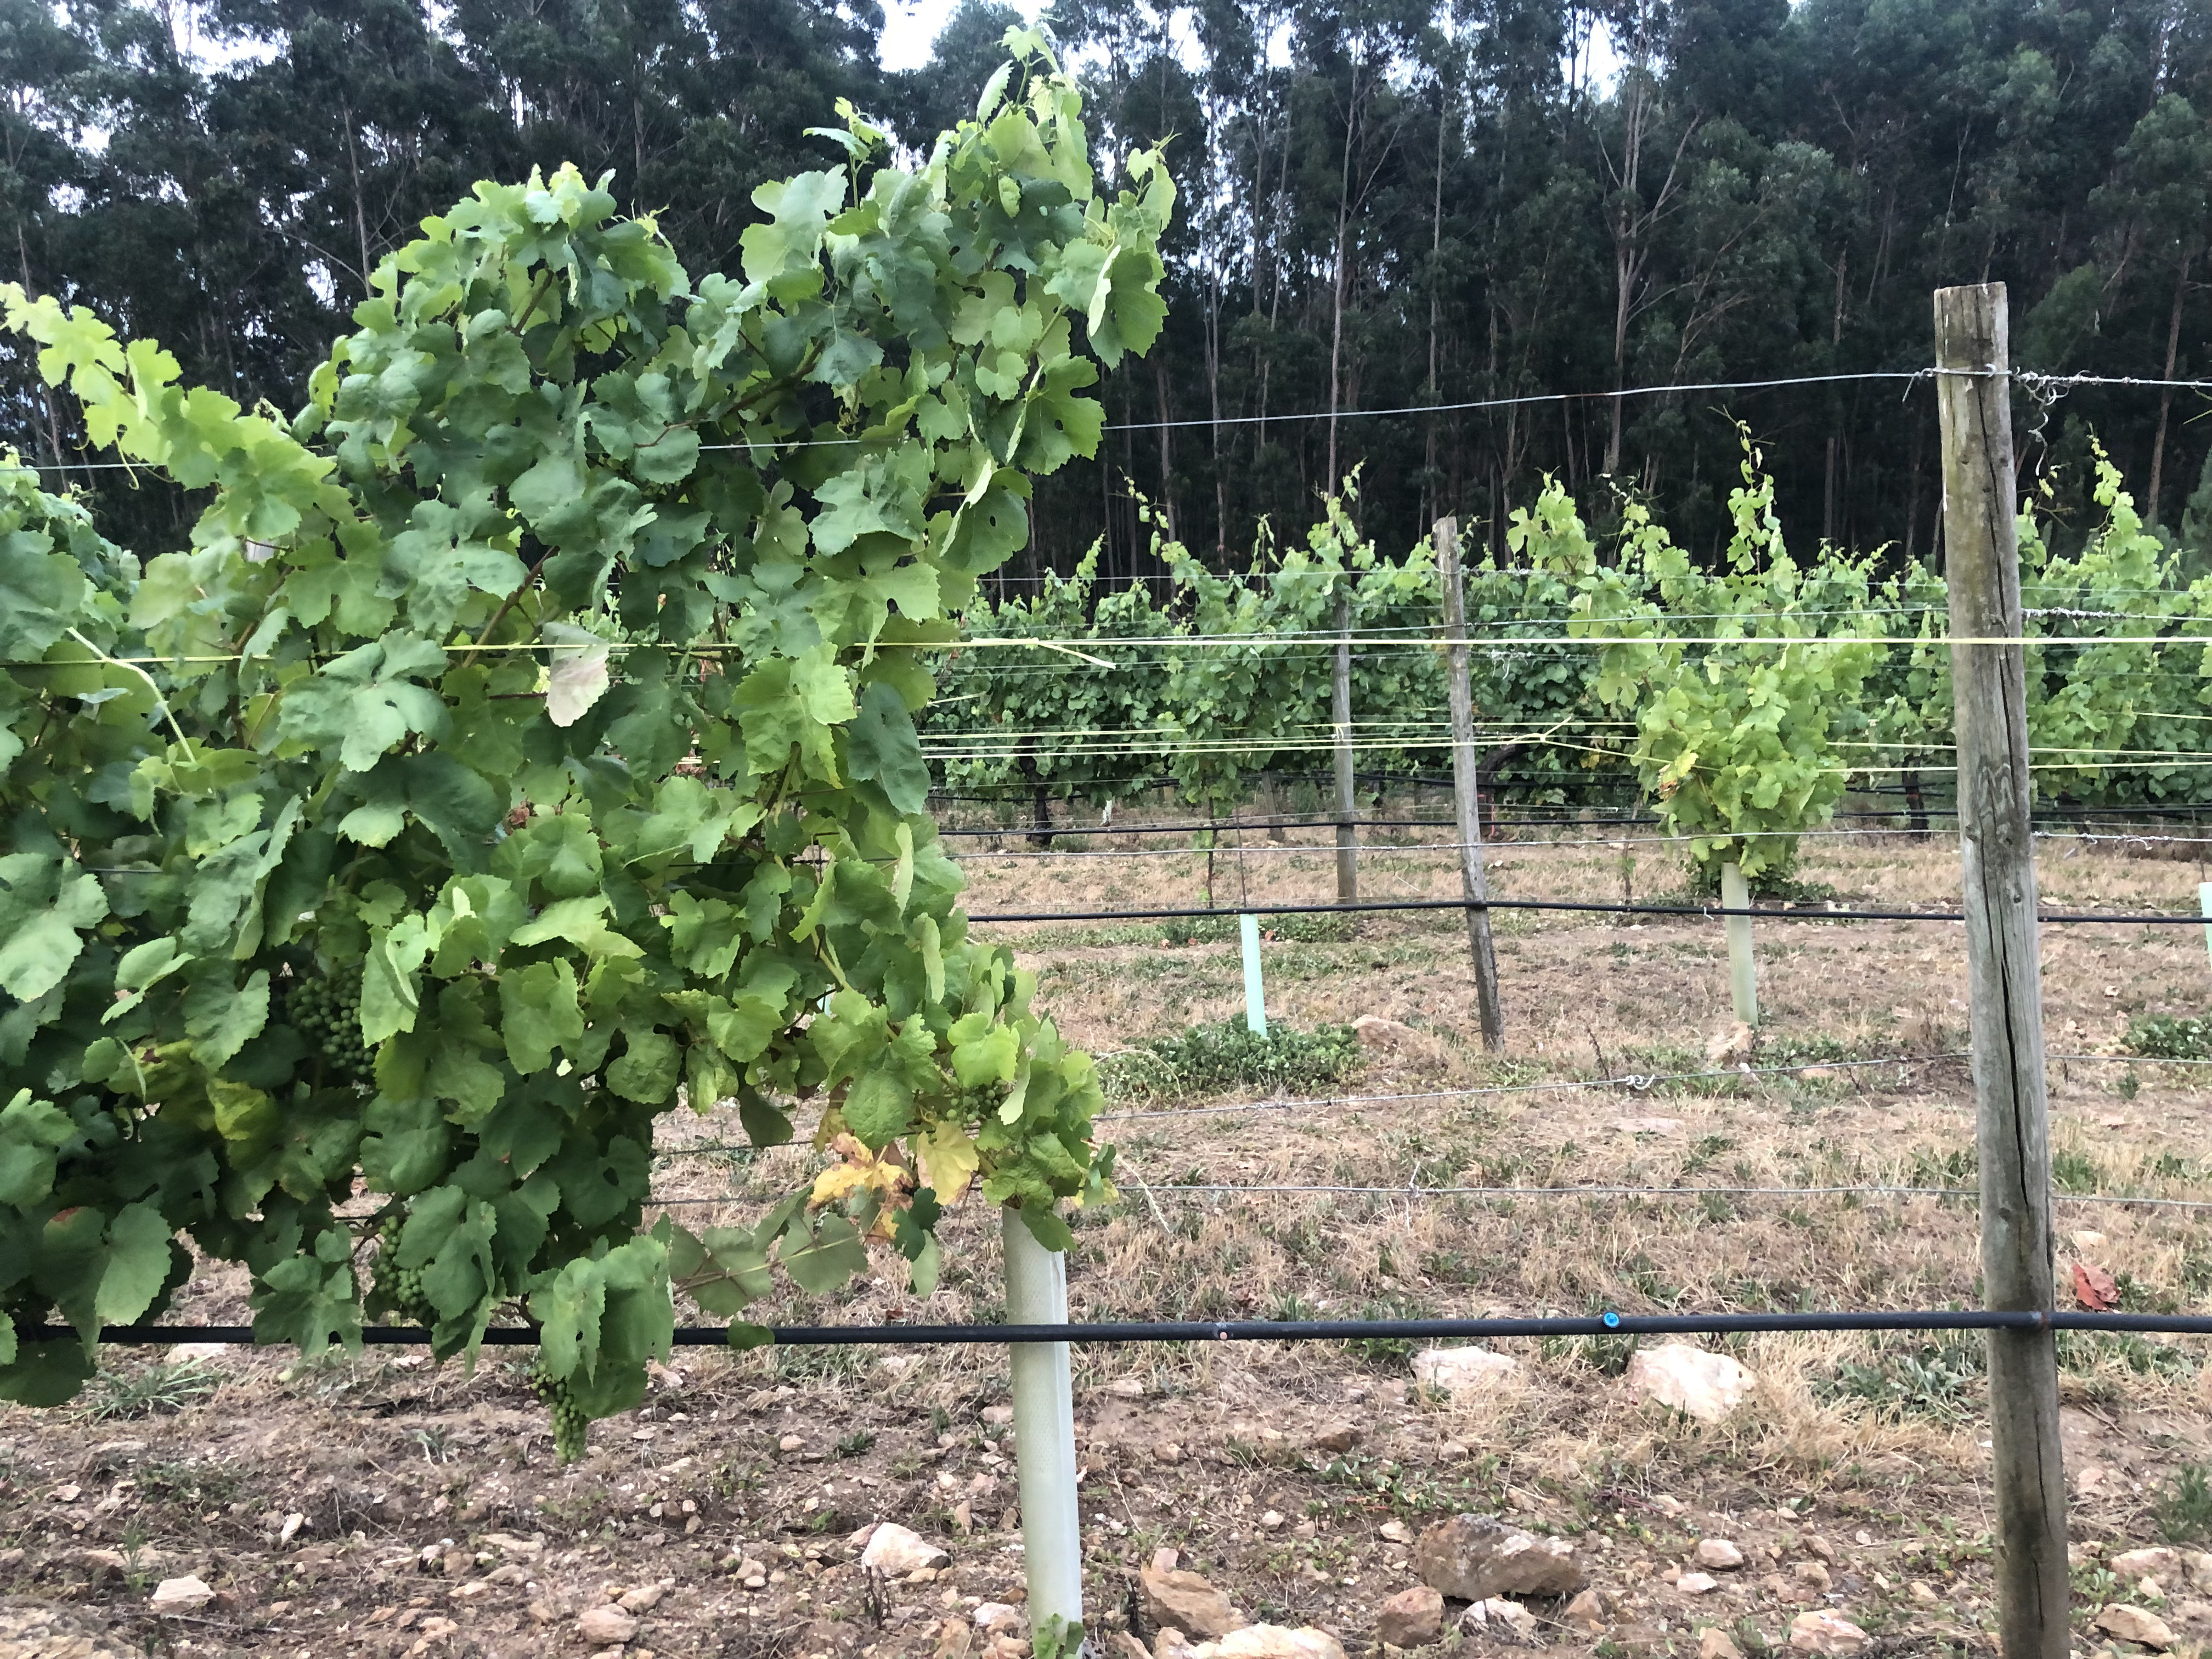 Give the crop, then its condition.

grapevine, not affected by esca disease
